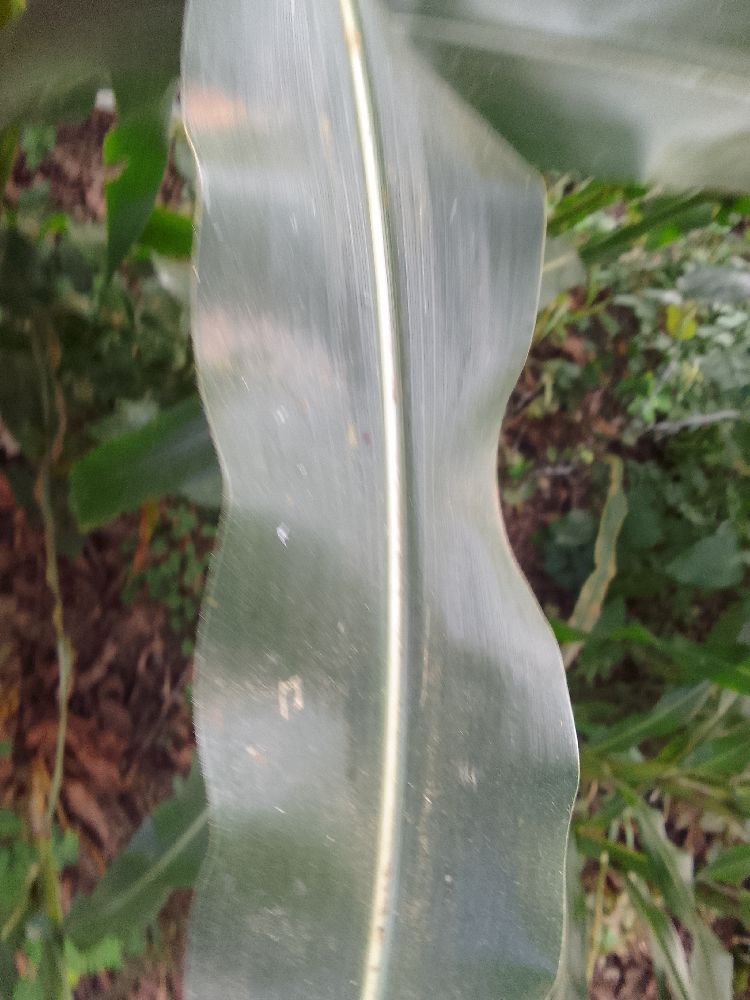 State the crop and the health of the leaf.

maize, healthy
